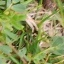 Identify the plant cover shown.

unstructured weed
